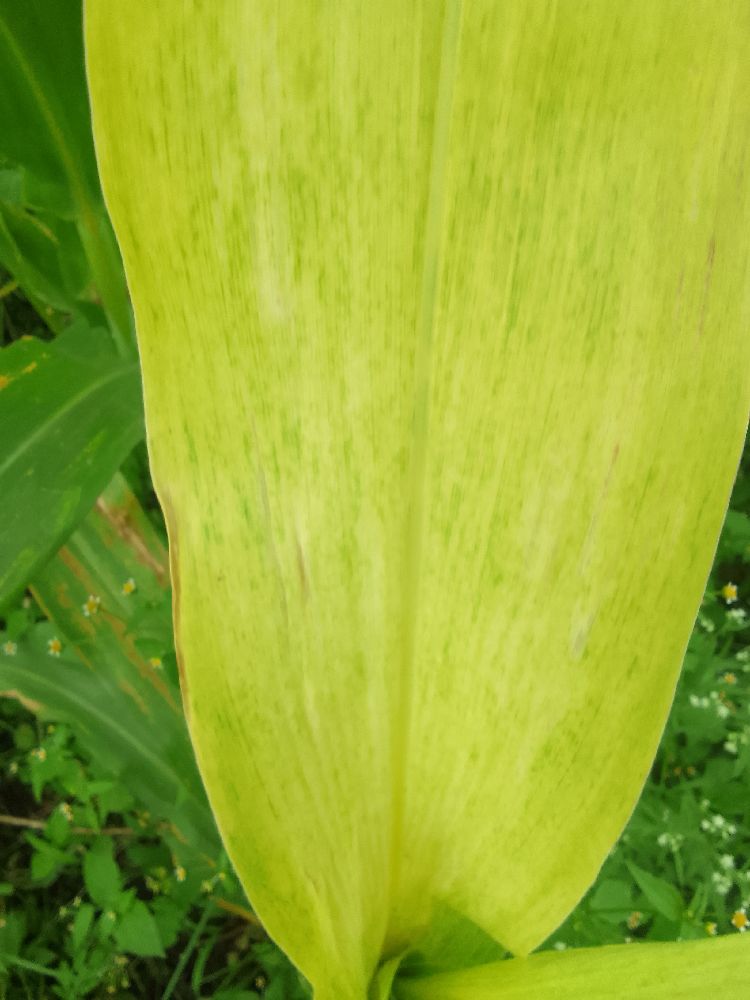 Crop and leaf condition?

maize, maize lethal necrosis
